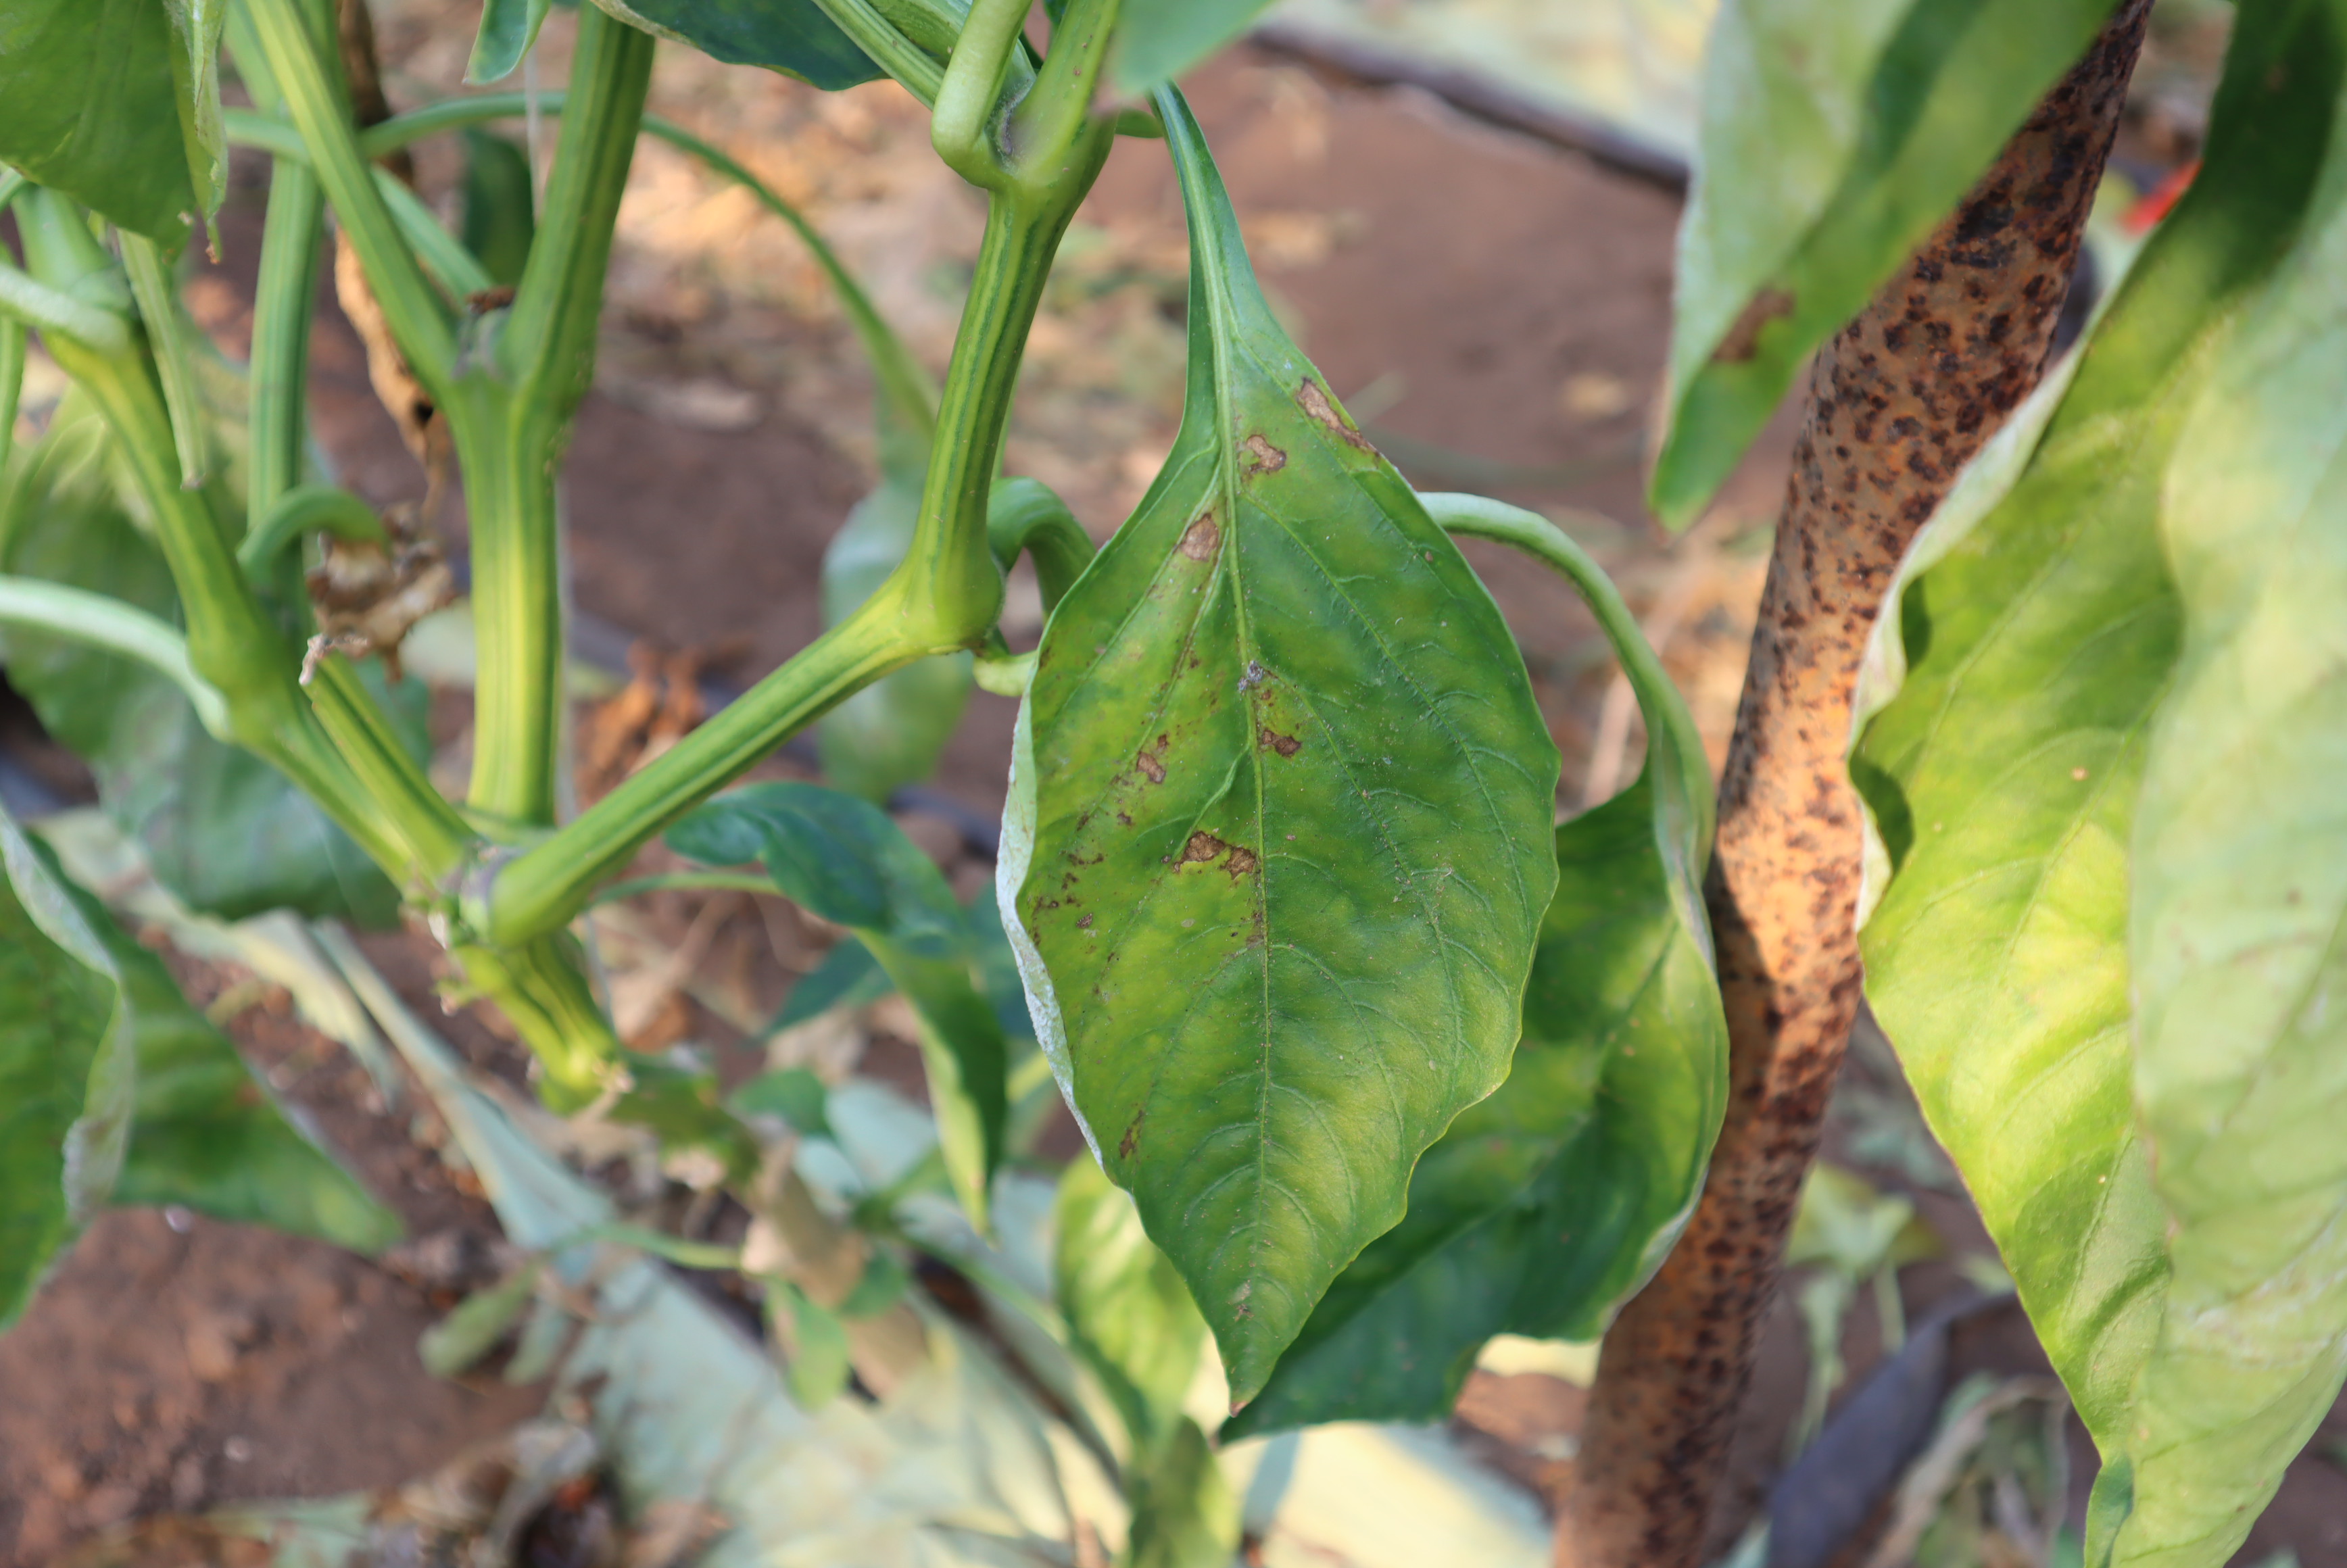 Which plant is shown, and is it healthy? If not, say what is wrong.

bell pepper, downy mildew
